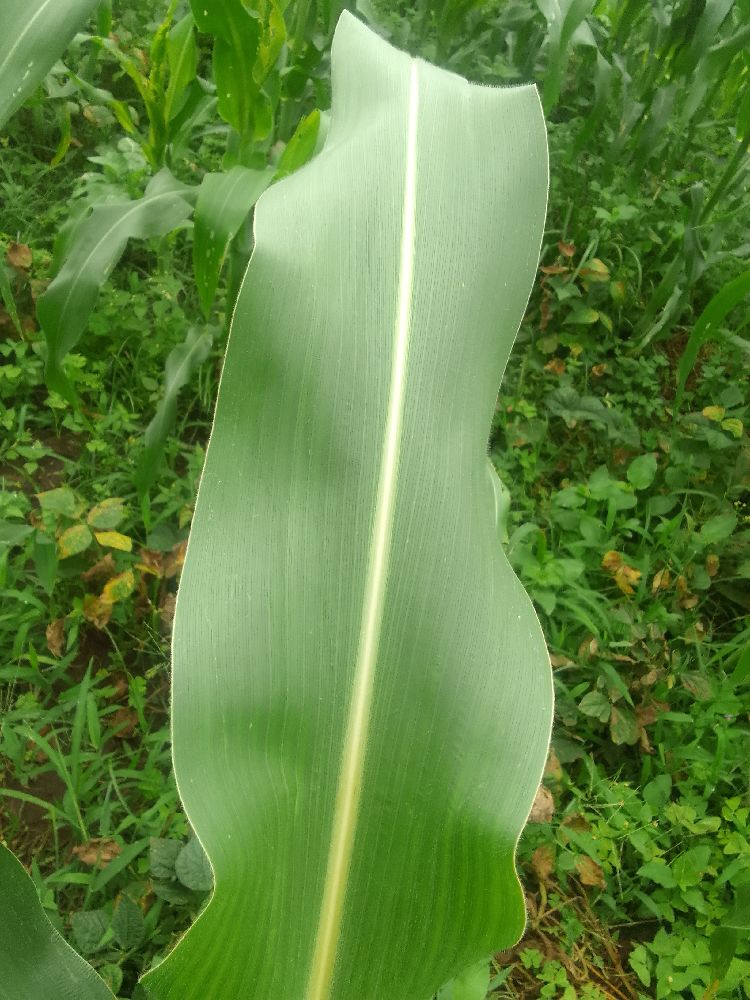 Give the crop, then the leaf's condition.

maize, healthy
